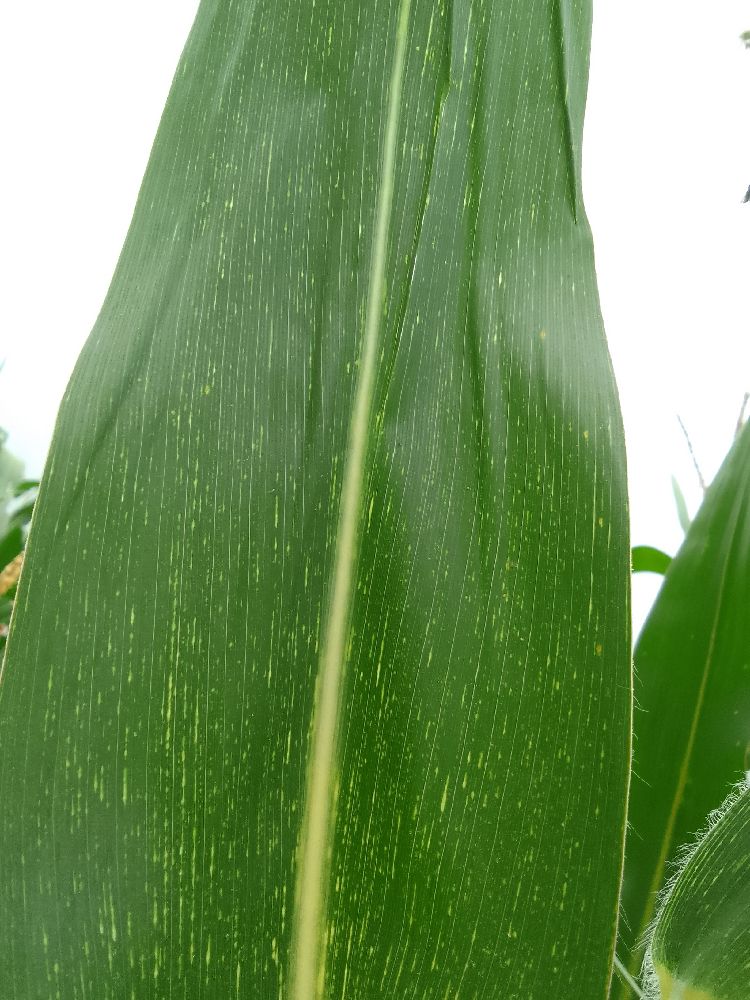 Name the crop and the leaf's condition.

maize, maize streak virus
